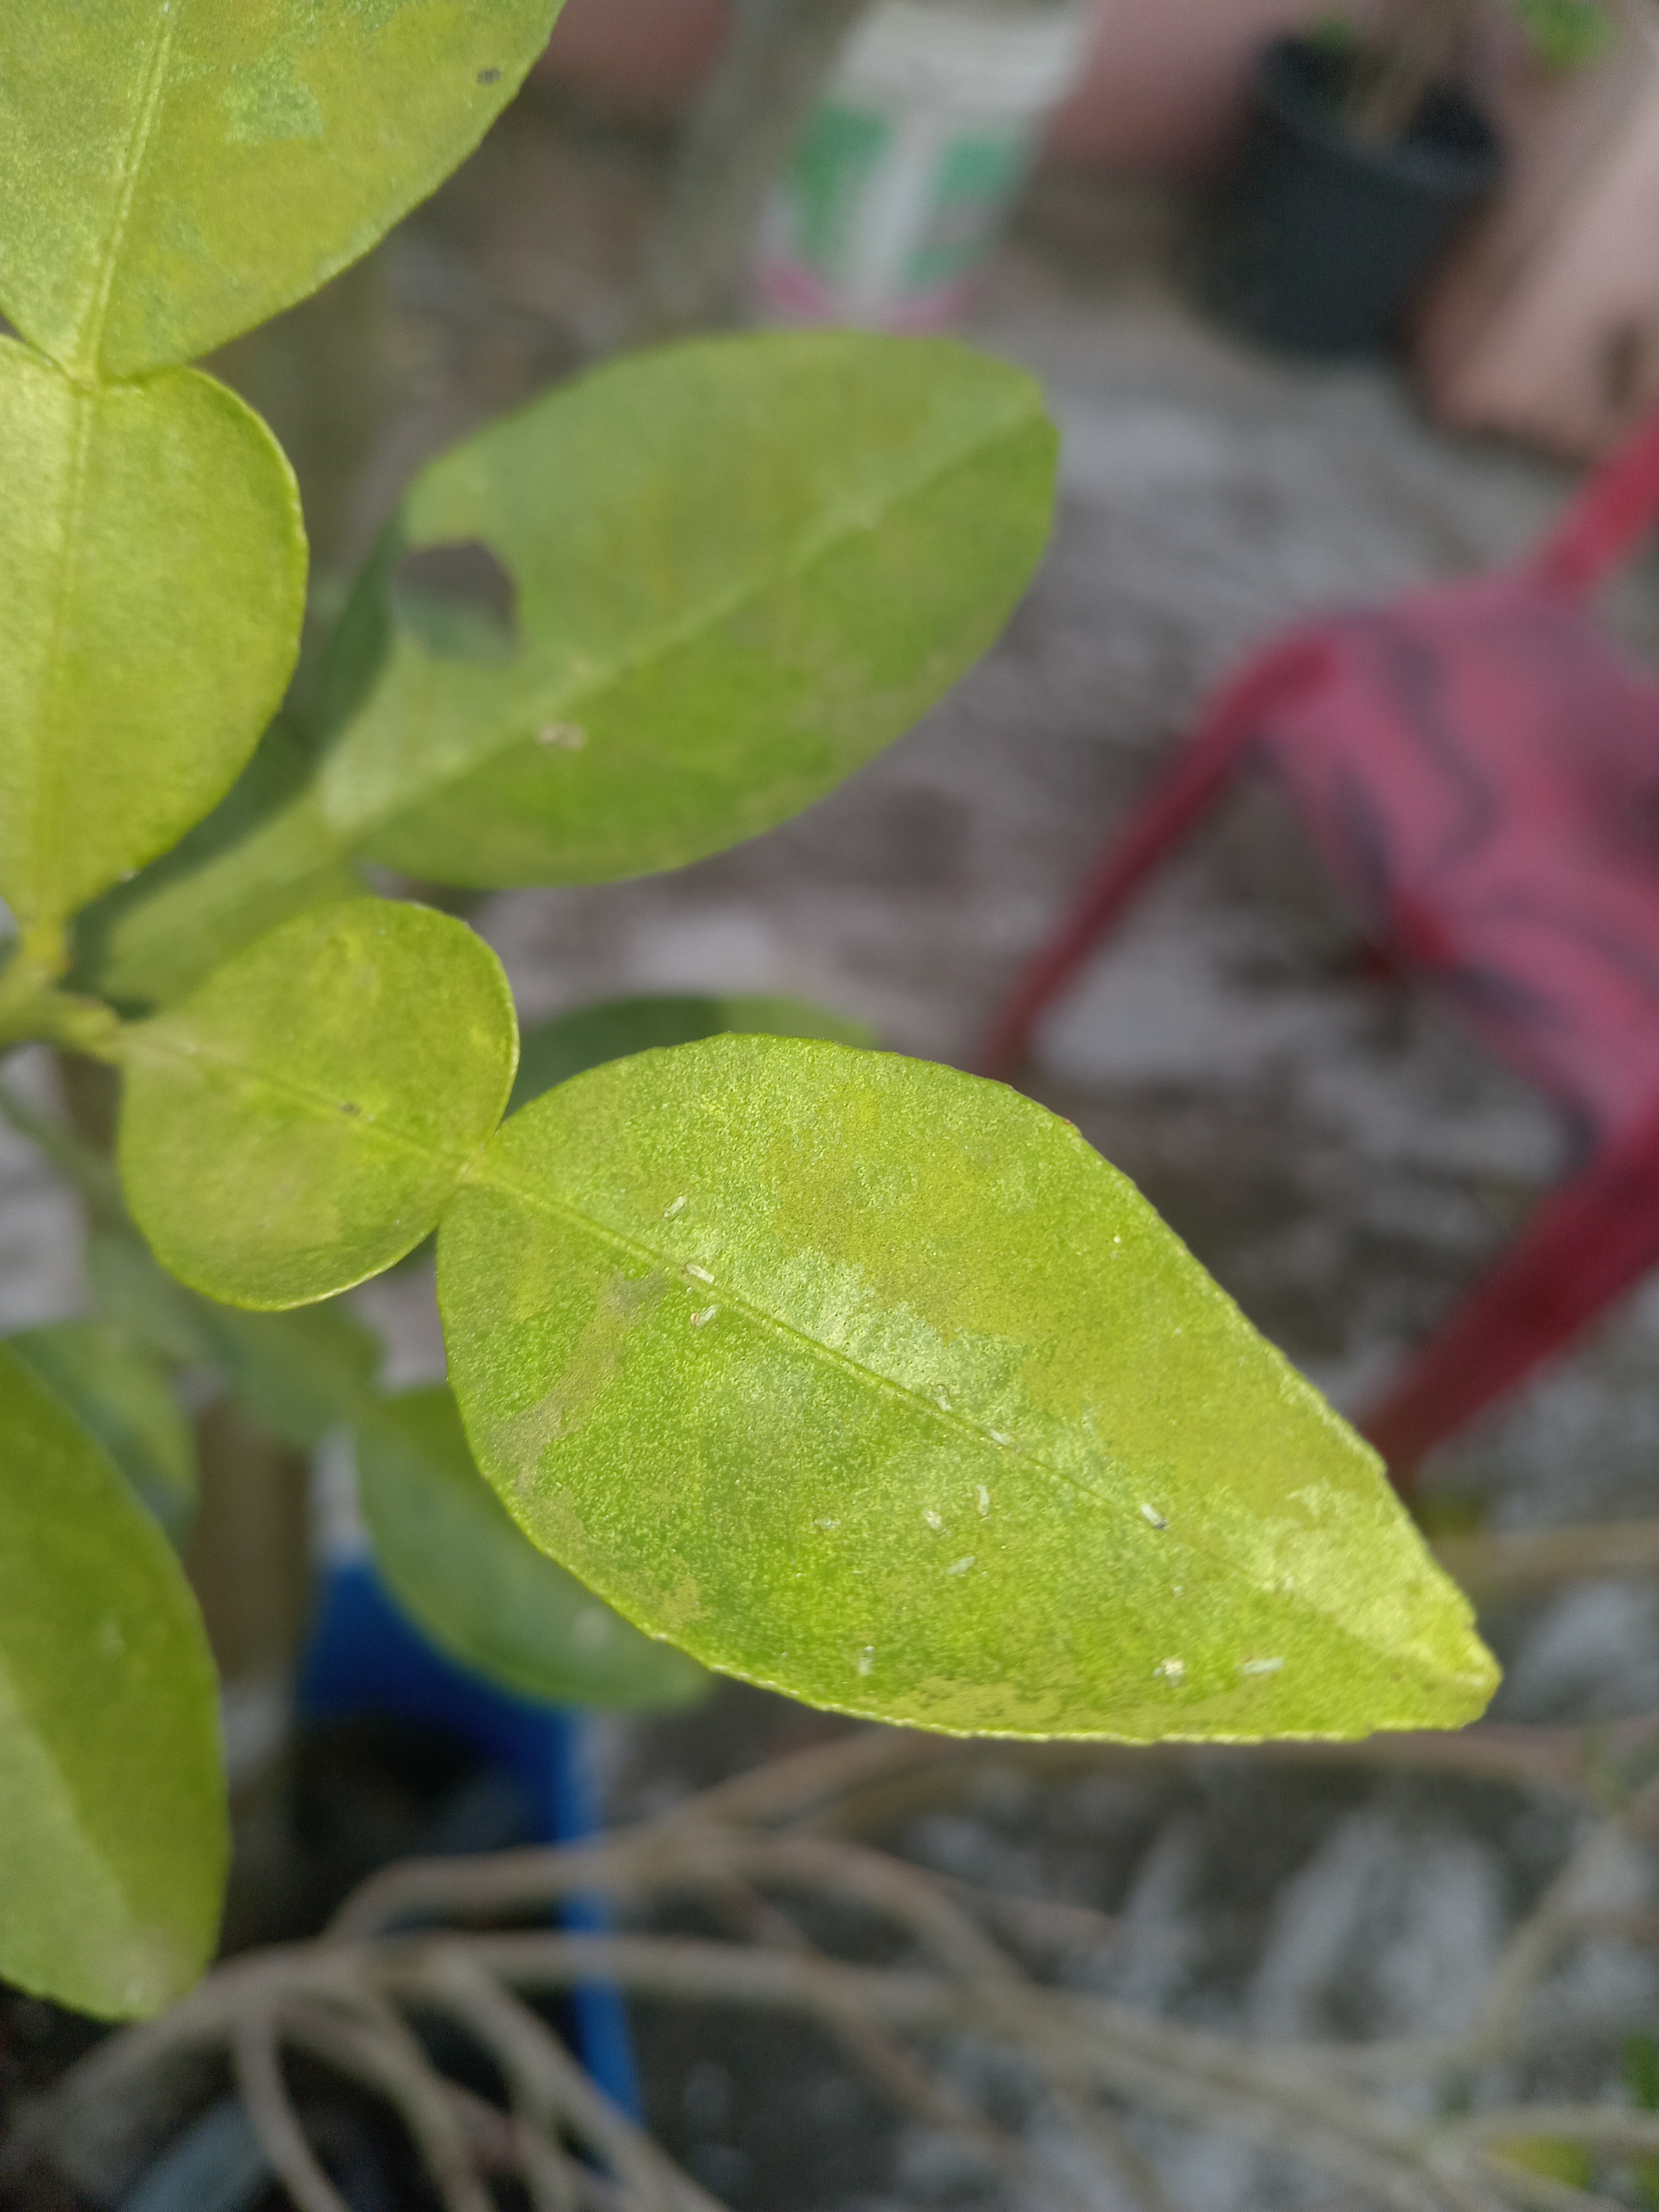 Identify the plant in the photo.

lemon
